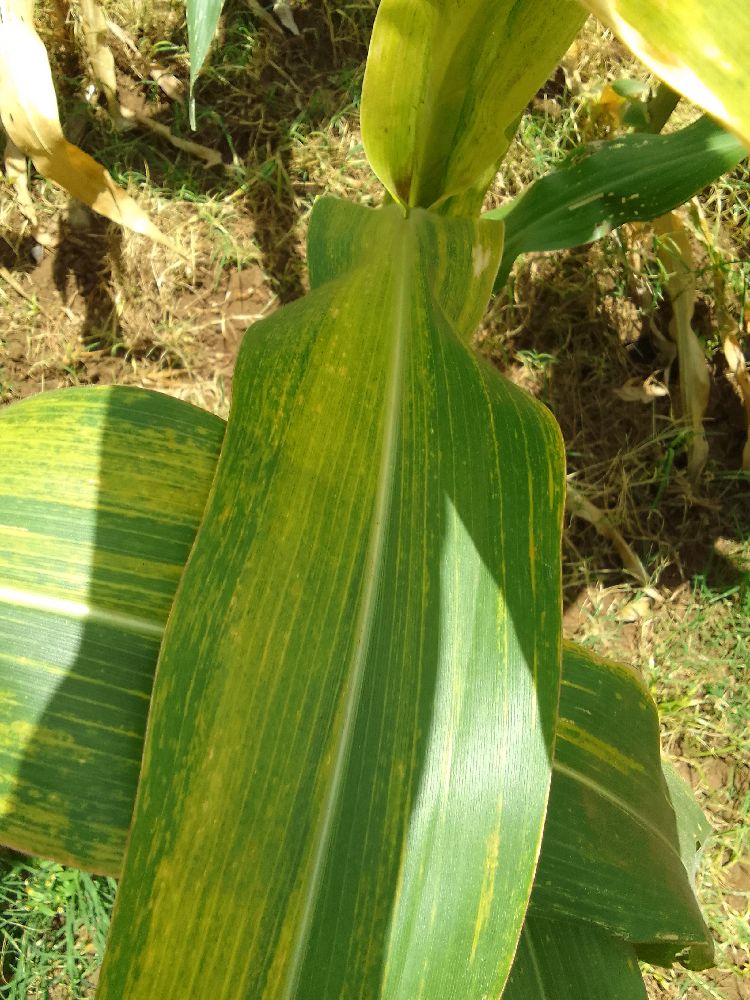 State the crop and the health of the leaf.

maize, maize lethal necrosis
